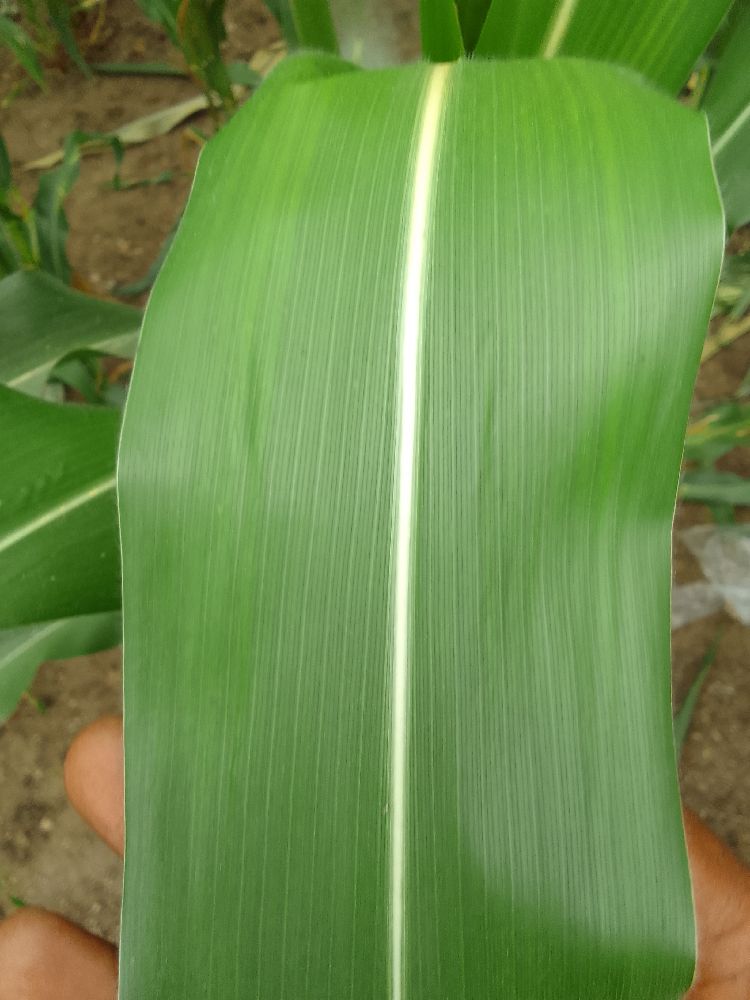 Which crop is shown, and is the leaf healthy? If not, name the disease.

maize, healthy
